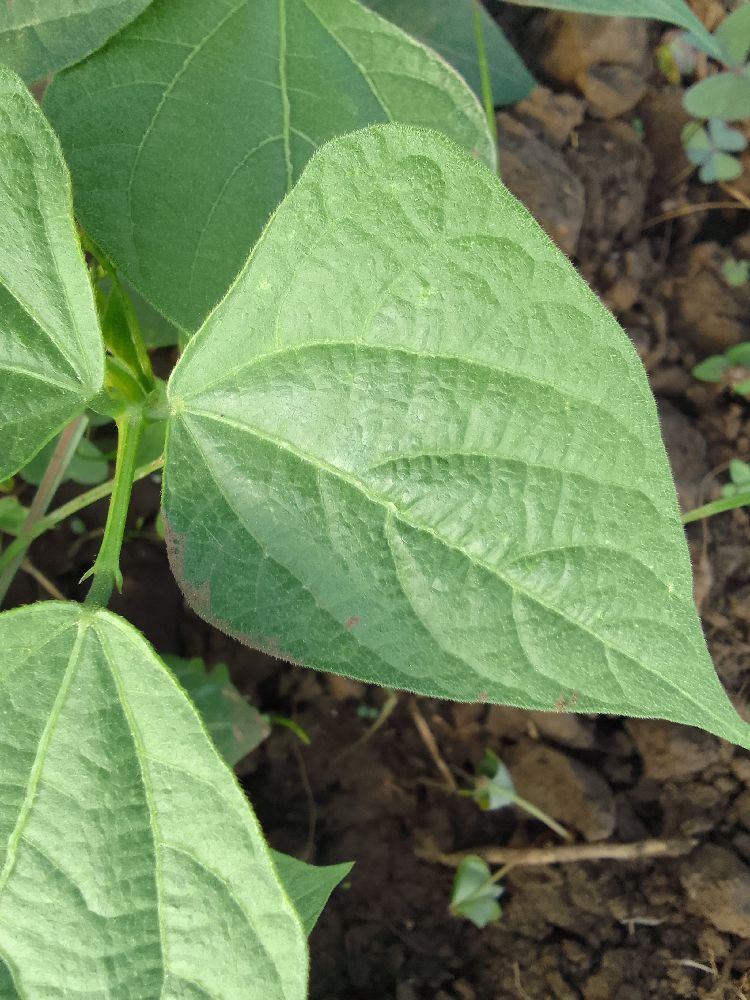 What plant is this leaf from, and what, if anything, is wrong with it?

common bean, healthy
